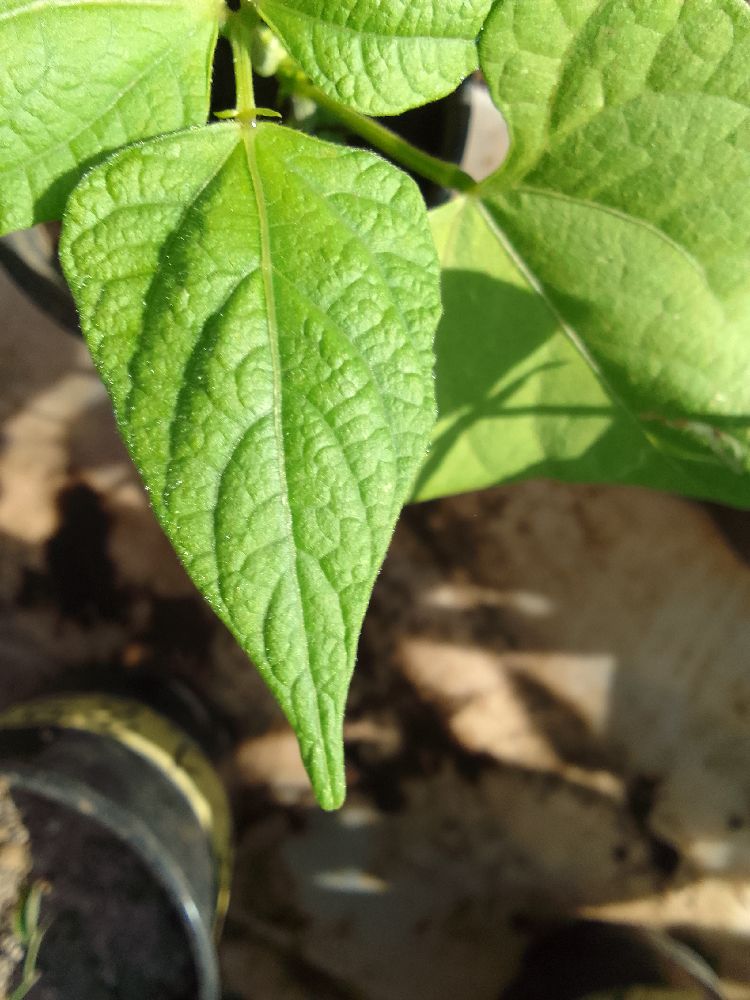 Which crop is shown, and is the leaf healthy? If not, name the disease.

common bean, healthy
